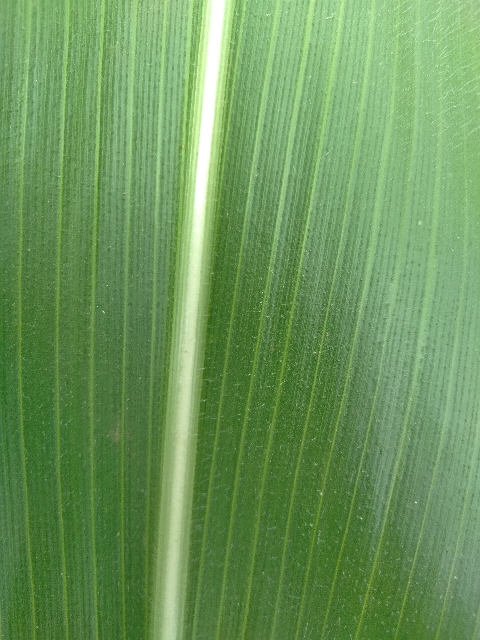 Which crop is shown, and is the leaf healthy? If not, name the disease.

maize, healthy
